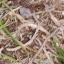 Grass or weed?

grass
